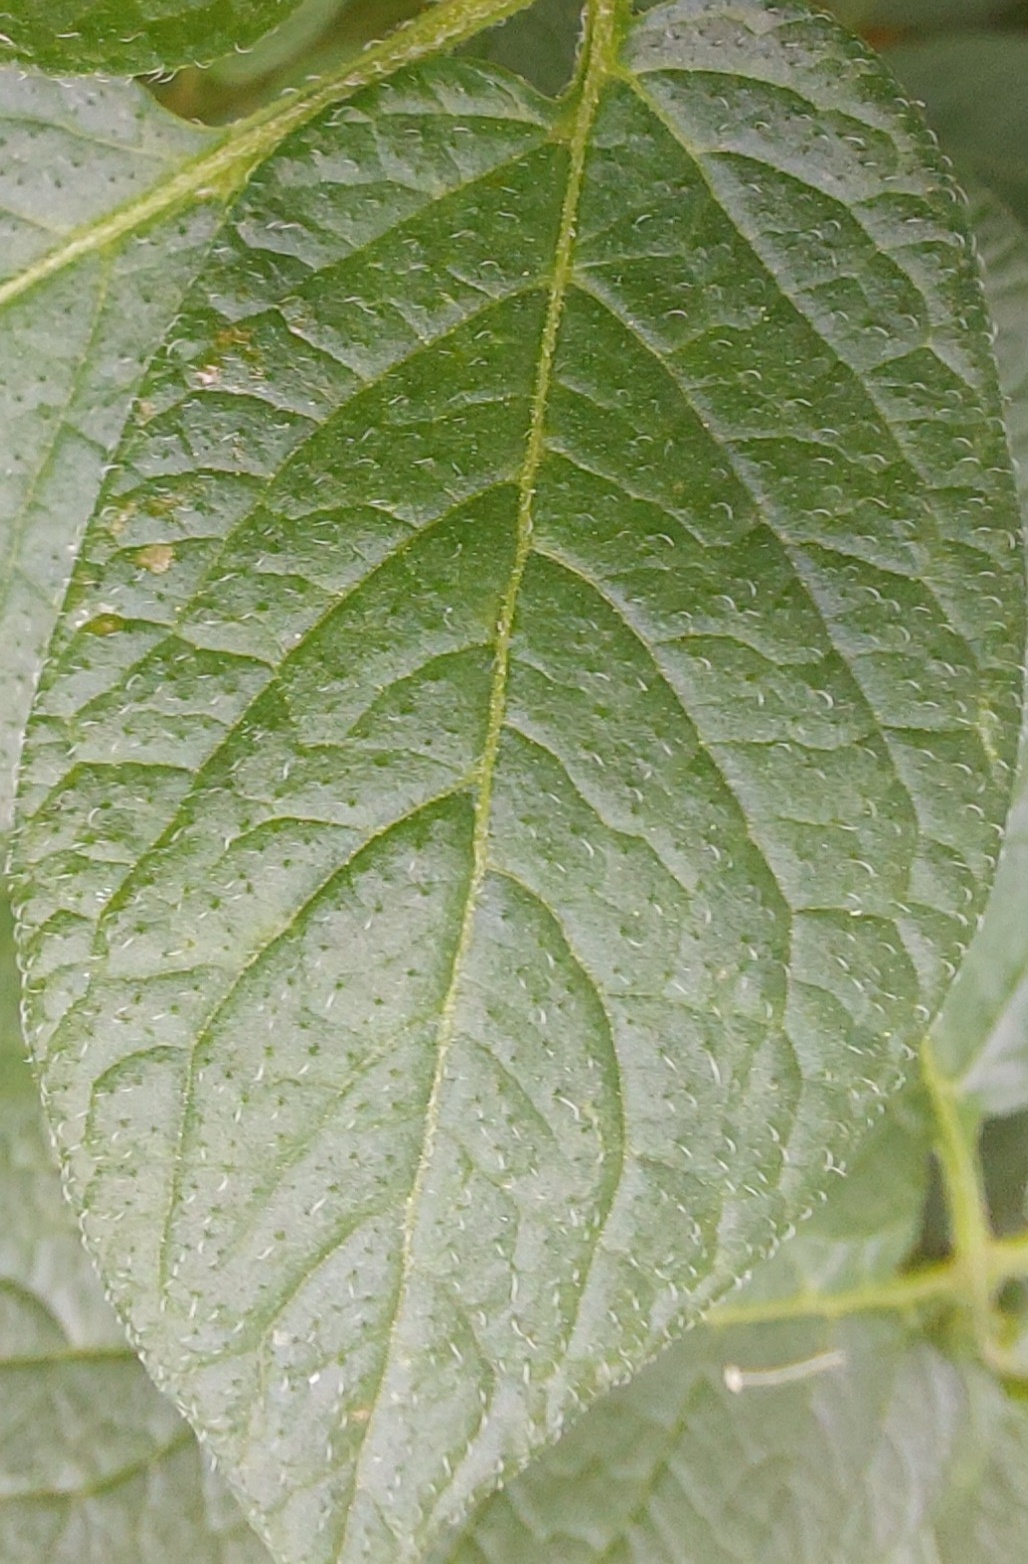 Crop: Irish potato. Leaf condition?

healthy
